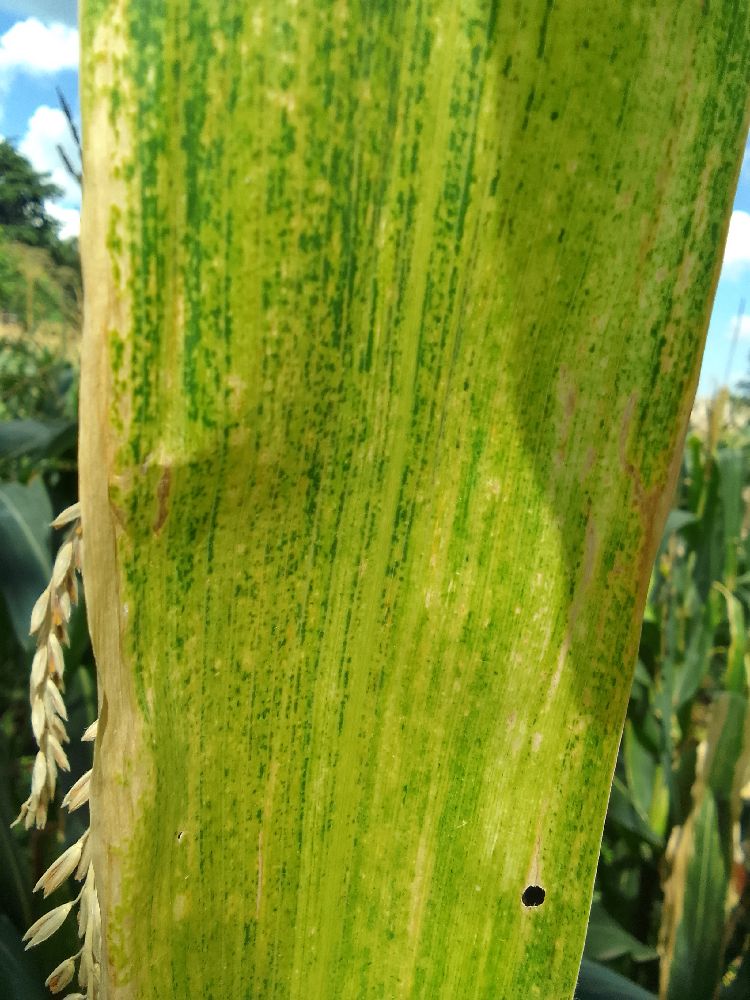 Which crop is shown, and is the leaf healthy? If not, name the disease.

maize, maize lethal necrosis
